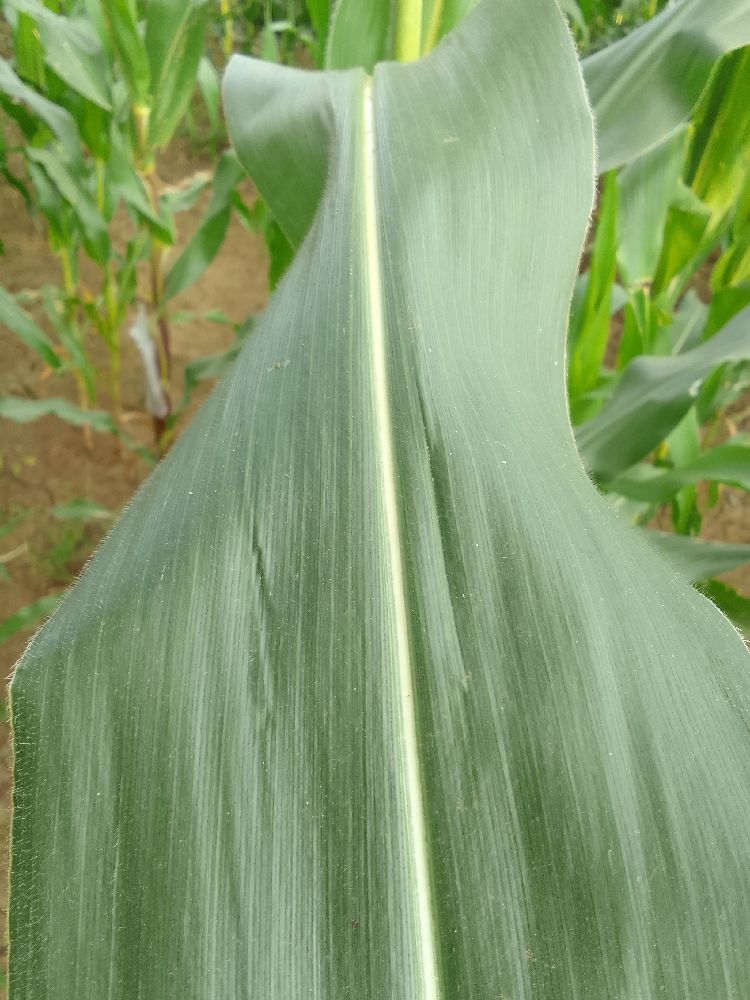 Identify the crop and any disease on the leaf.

maize, healthy
